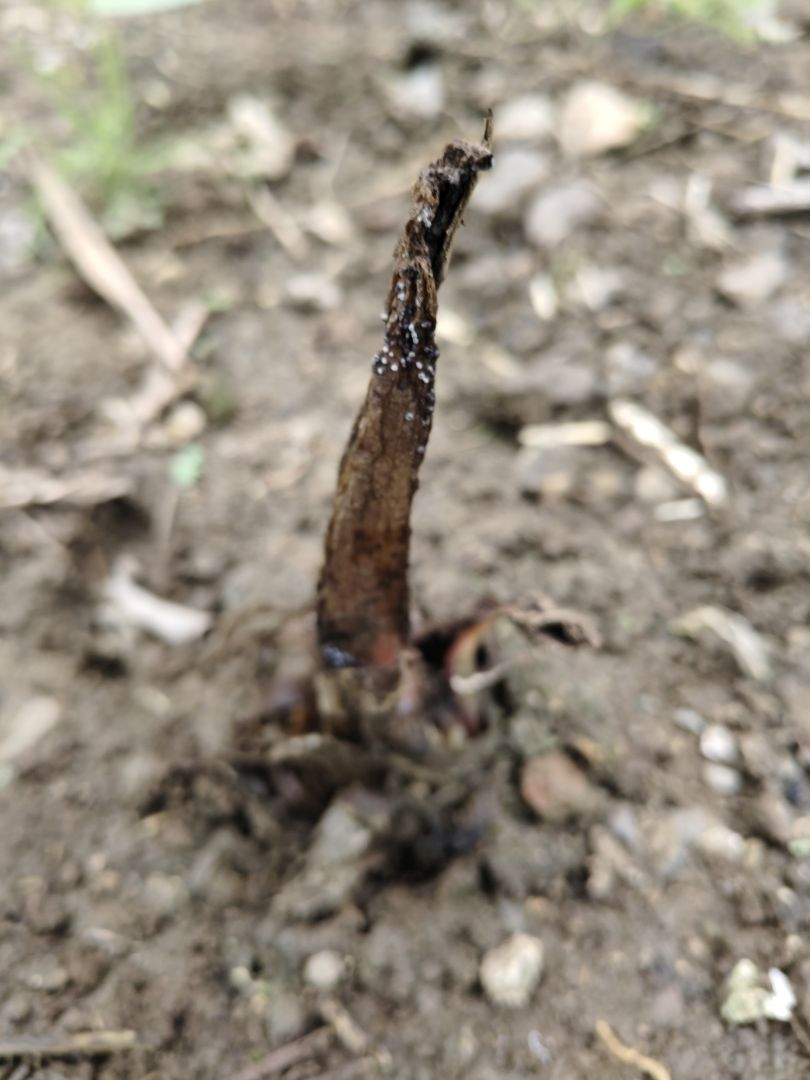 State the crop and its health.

taro, root rot
